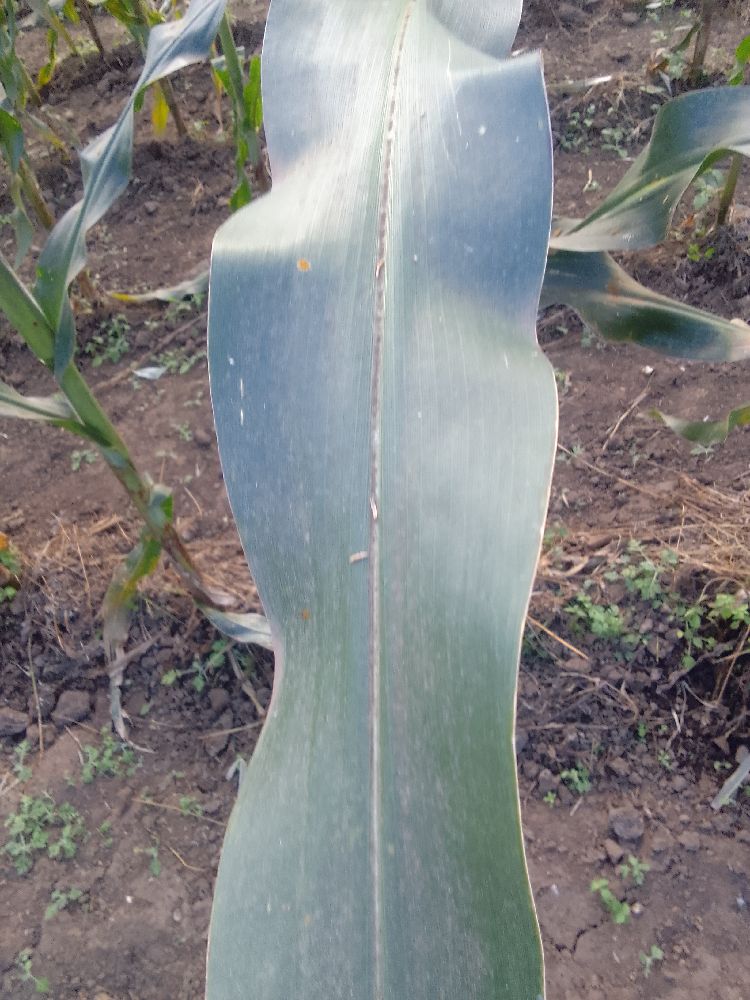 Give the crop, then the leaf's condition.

maize, healthy
